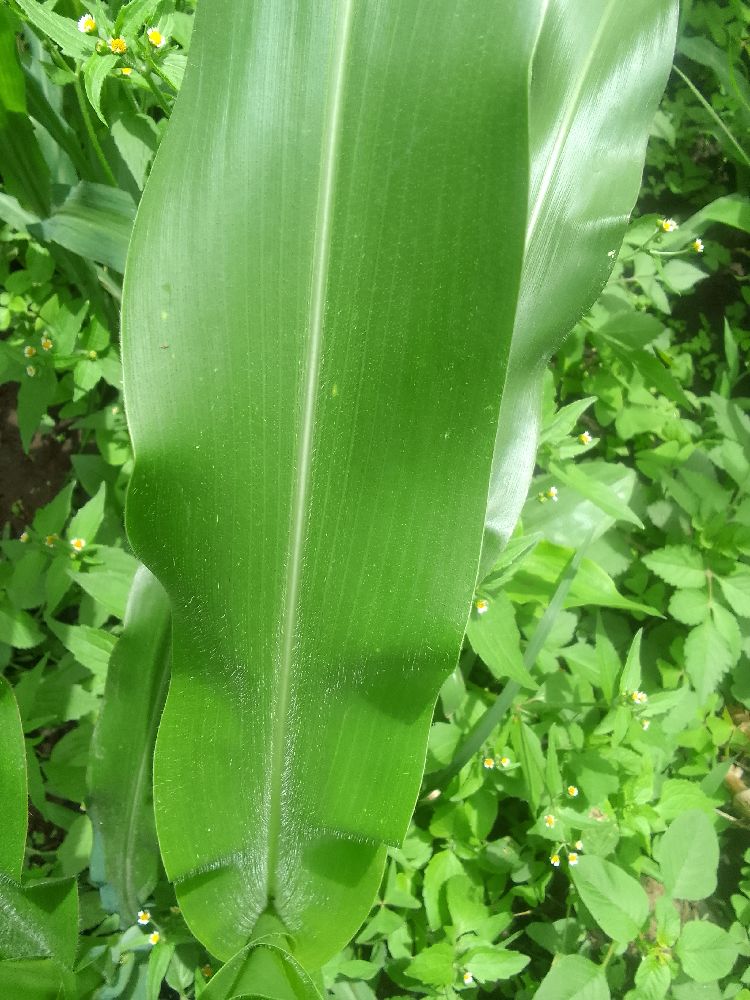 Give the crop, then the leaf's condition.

maize, healthy
